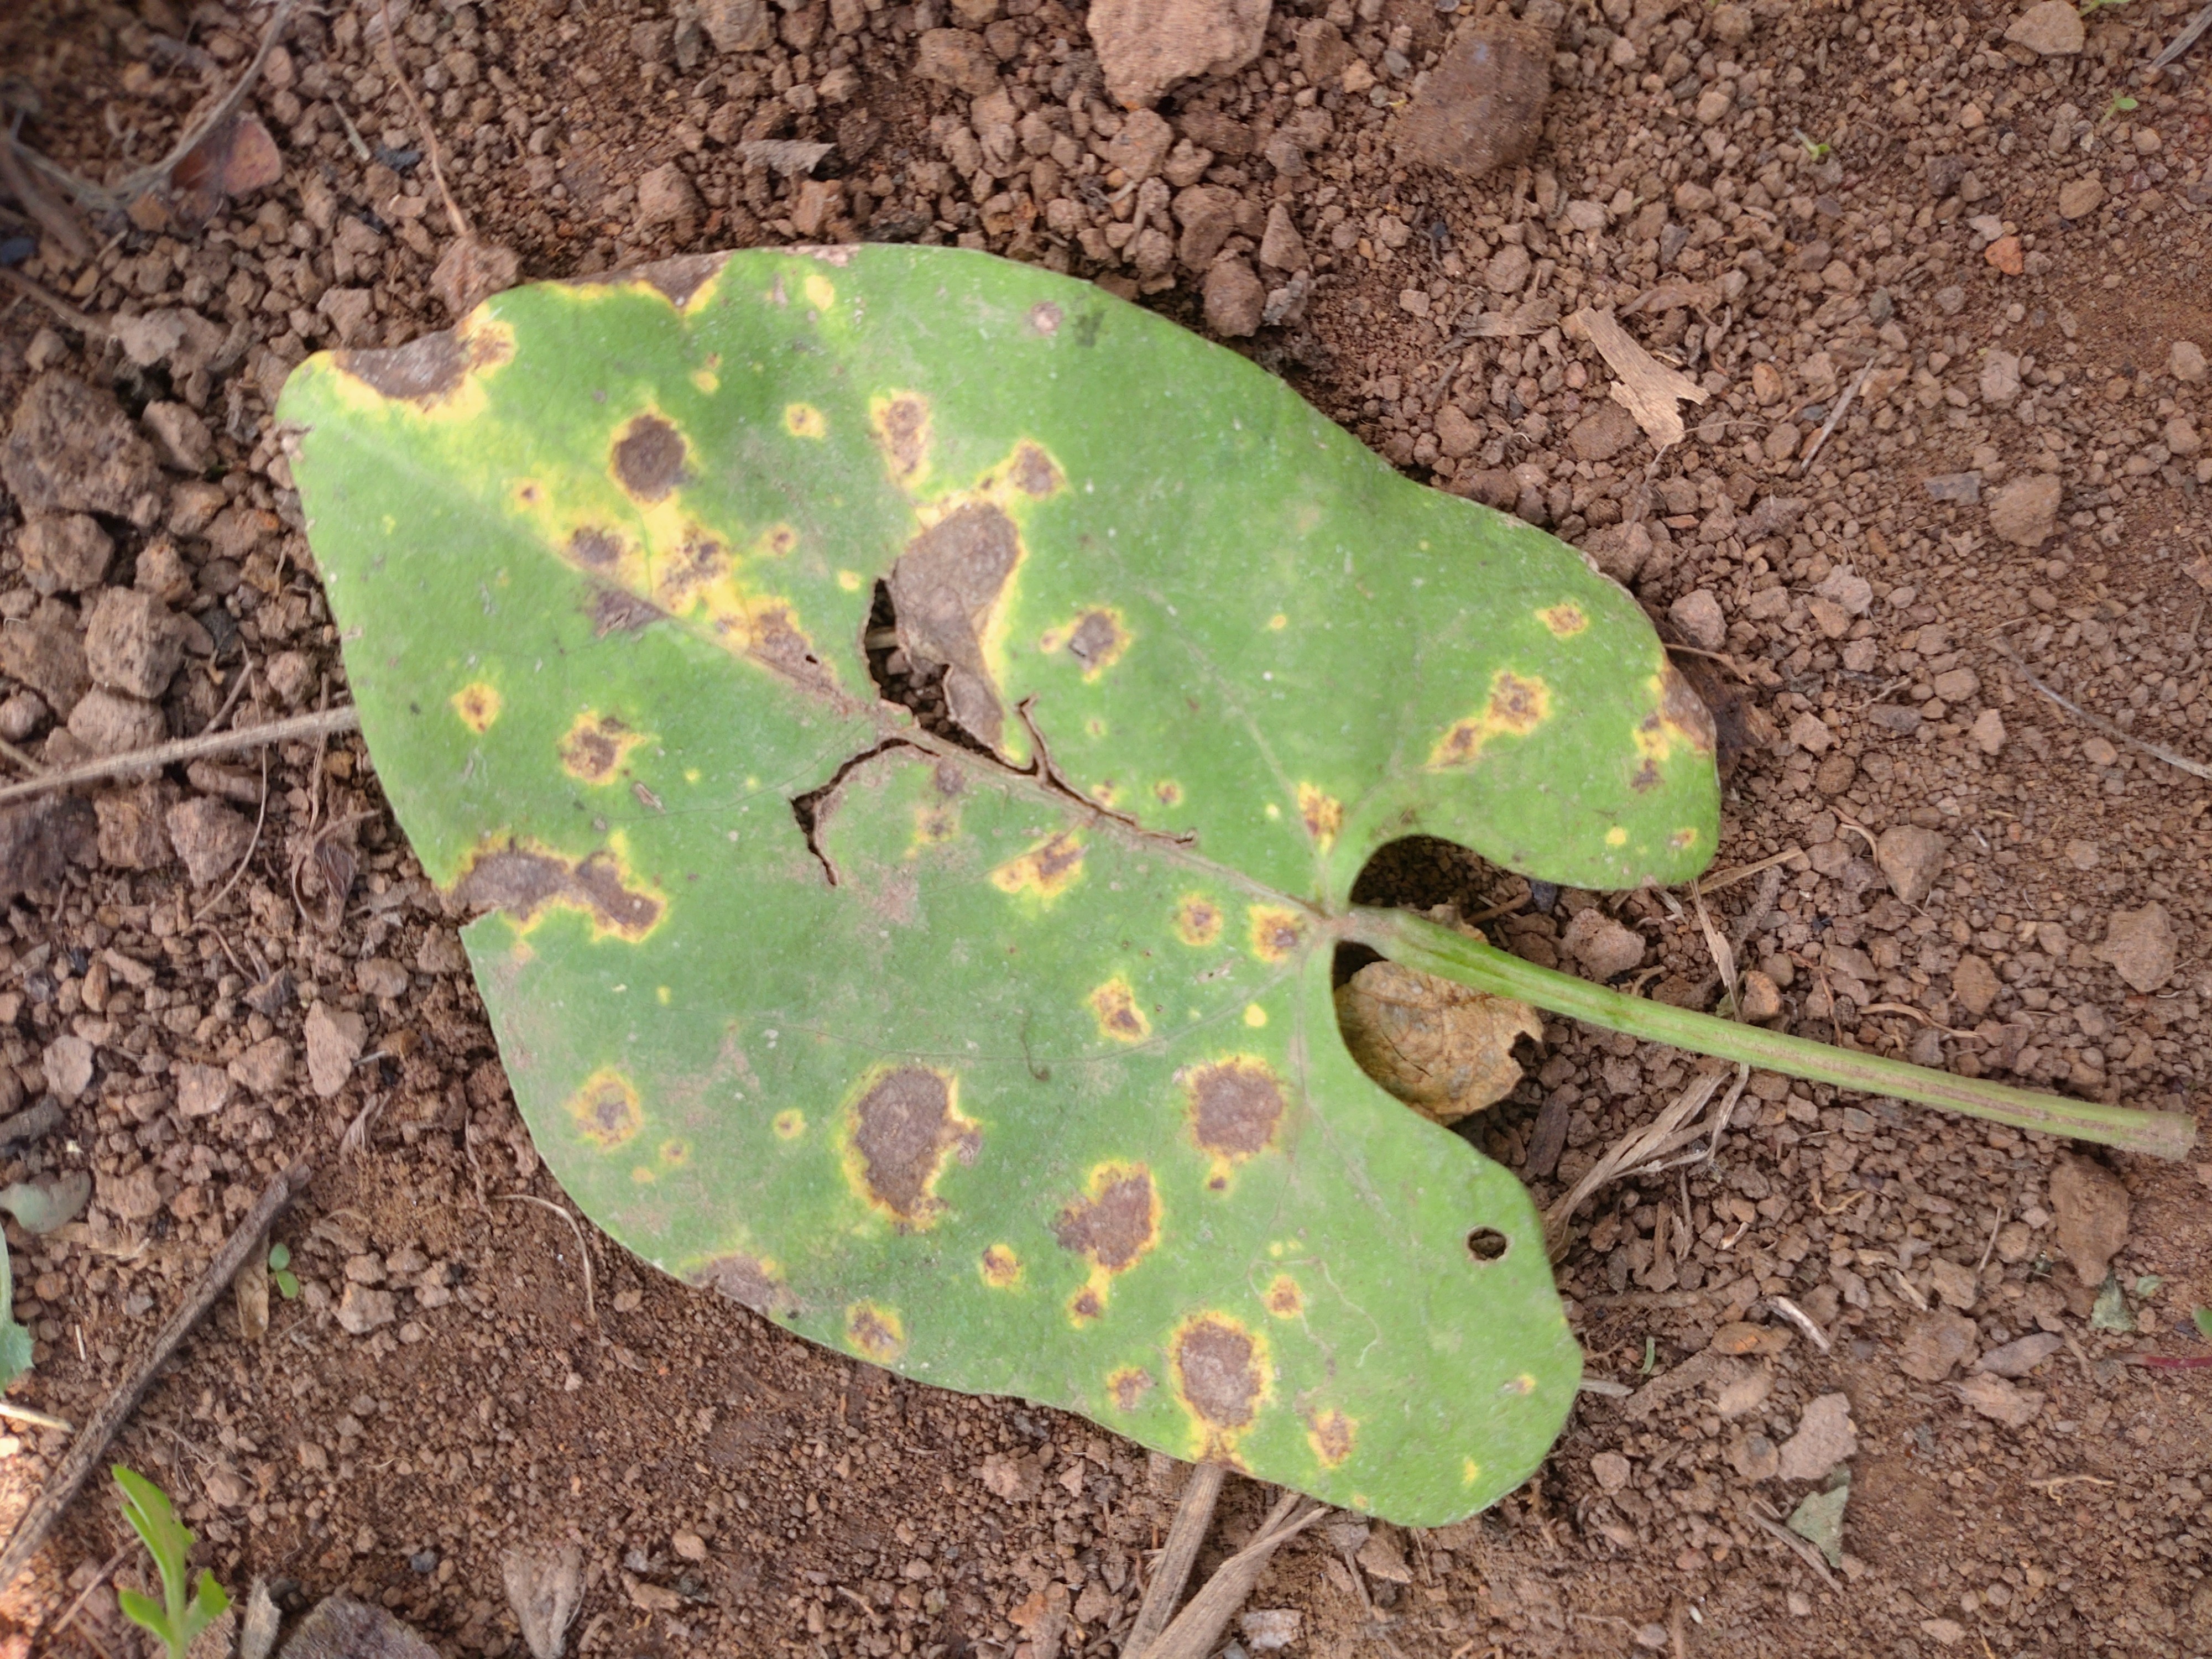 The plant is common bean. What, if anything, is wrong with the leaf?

rust
